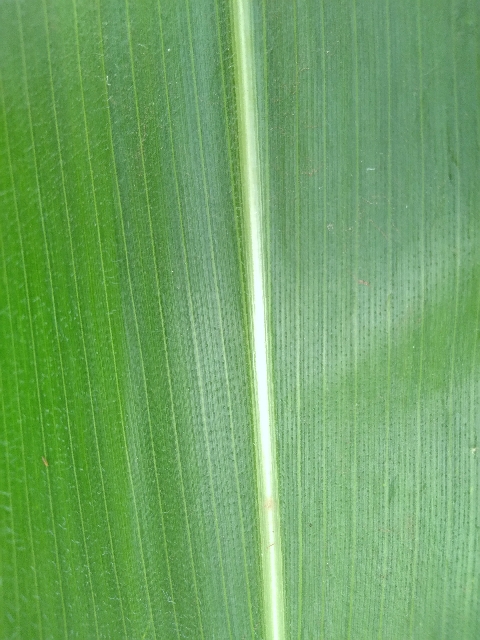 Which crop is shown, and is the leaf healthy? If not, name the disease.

maize, healthy
